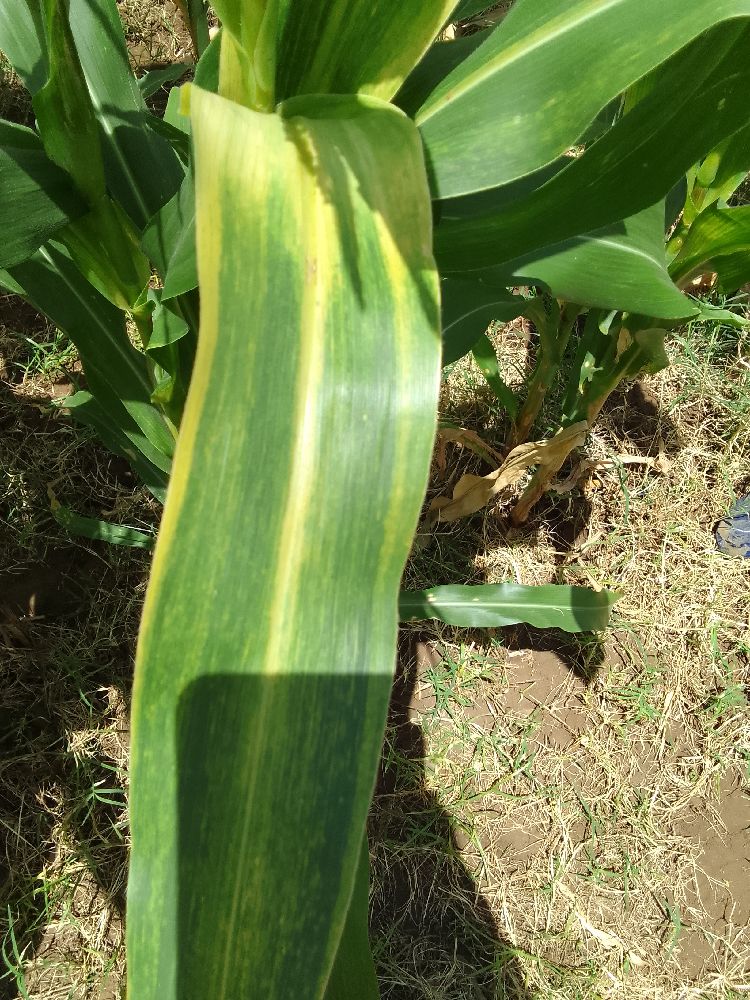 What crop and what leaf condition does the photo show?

maize, maize lethal necrosis
